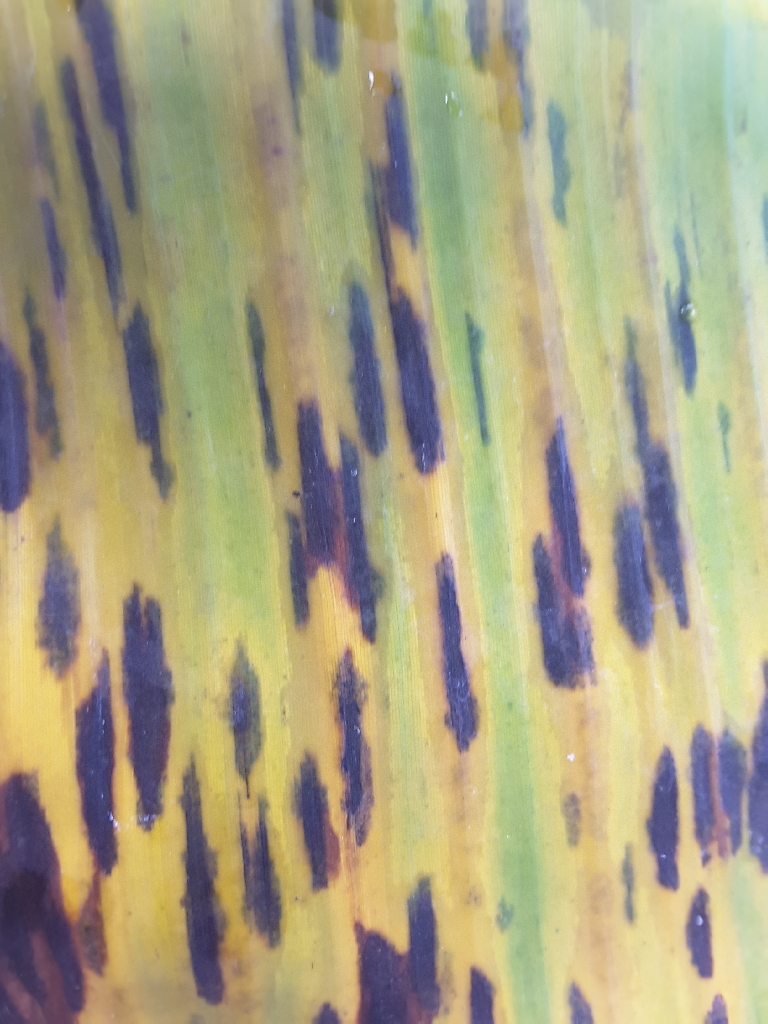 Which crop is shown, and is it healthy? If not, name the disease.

banana, black sigatoka
